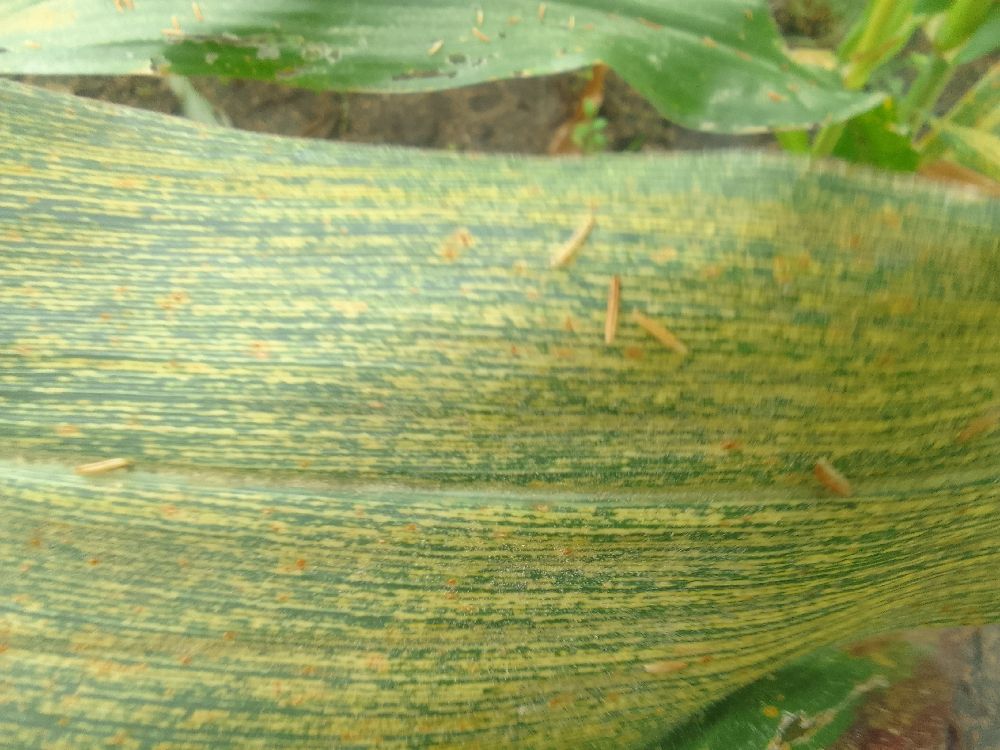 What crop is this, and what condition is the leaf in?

maize, maize streak virus
